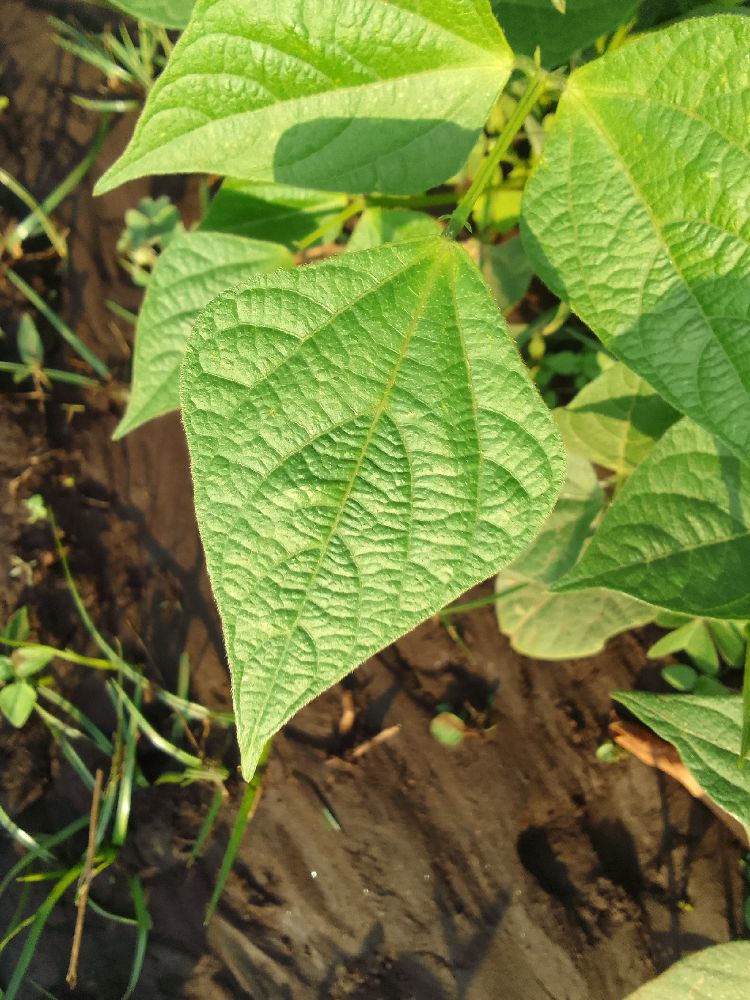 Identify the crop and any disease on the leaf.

common bean, healthy
